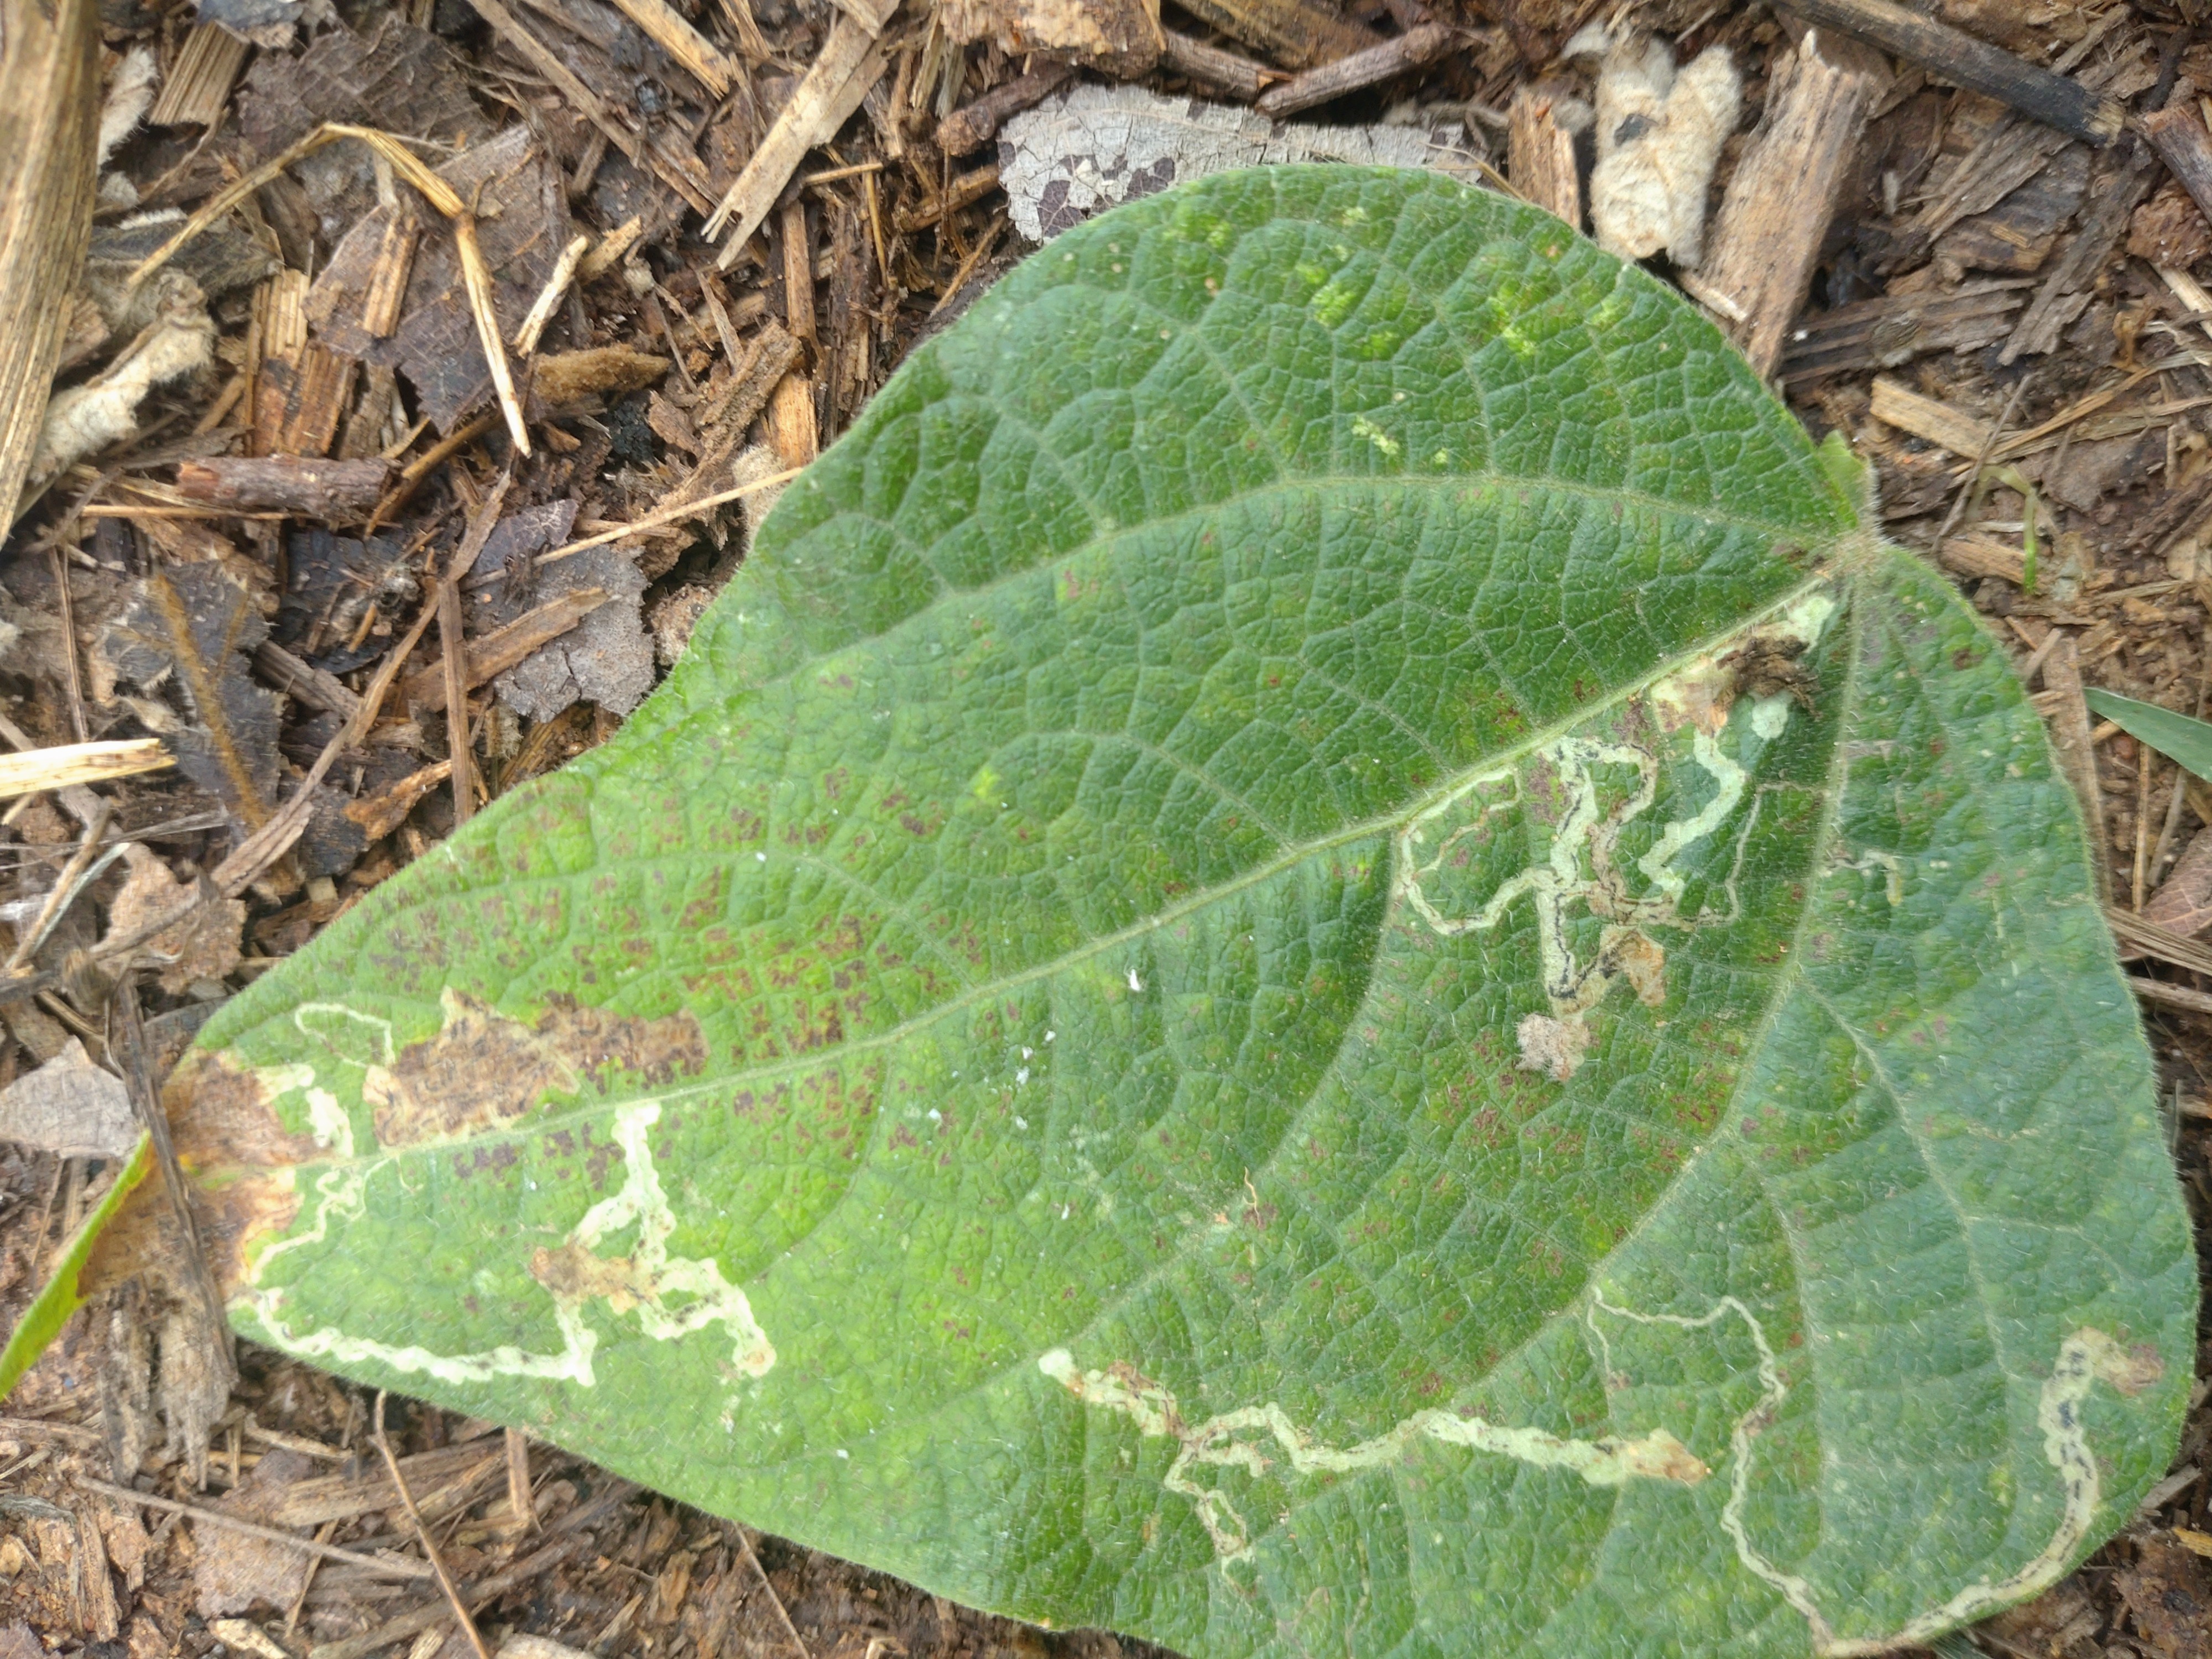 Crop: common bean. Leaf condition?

anthracnose
